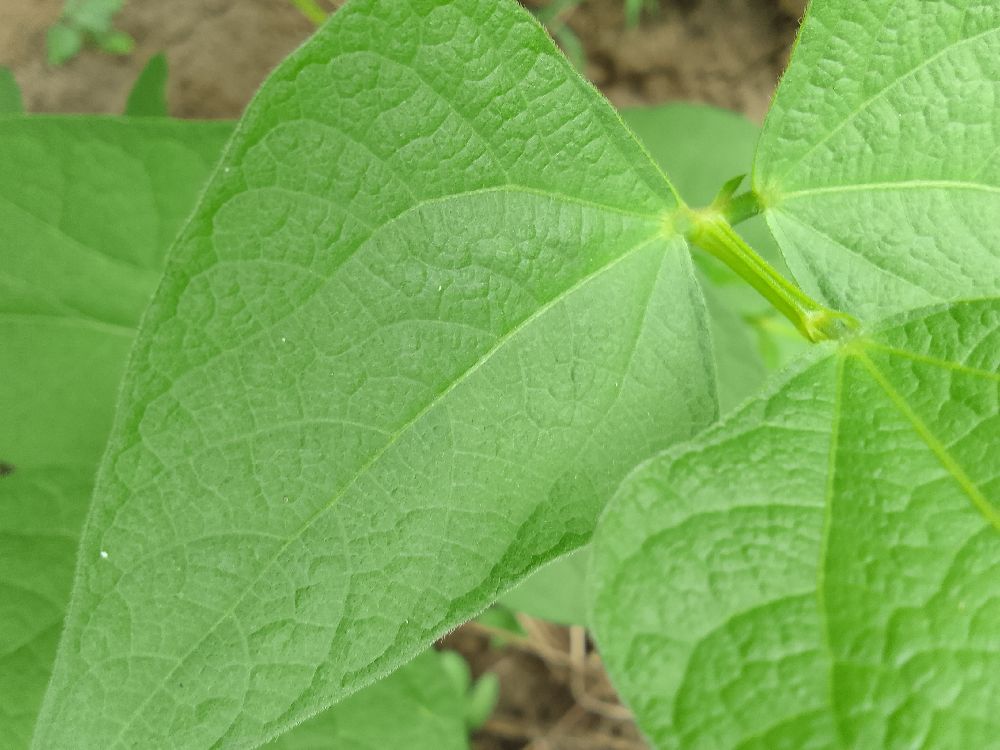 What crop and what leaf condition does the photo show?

common bean, bean rust
